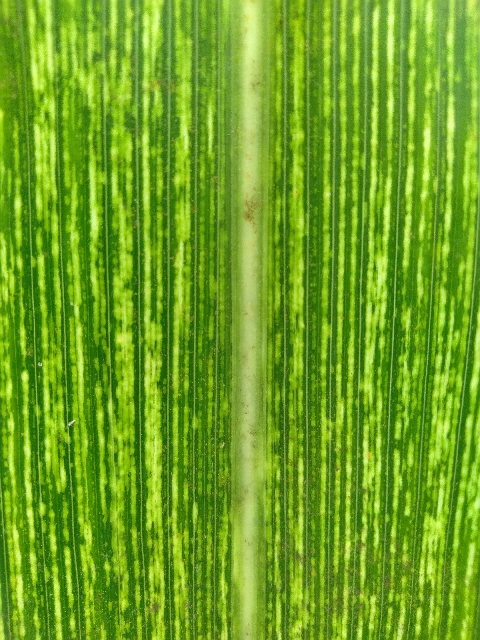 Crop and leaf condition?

maize, maize streak virus
